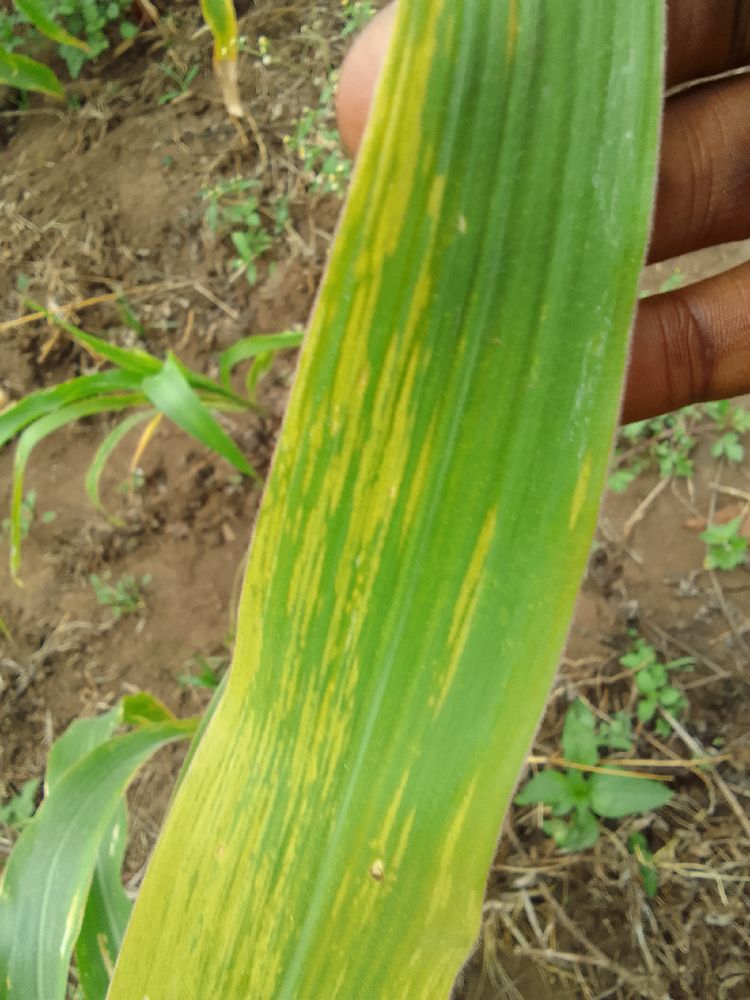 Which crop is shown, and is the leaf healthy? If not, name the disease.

maize, maize lethal necrosis
